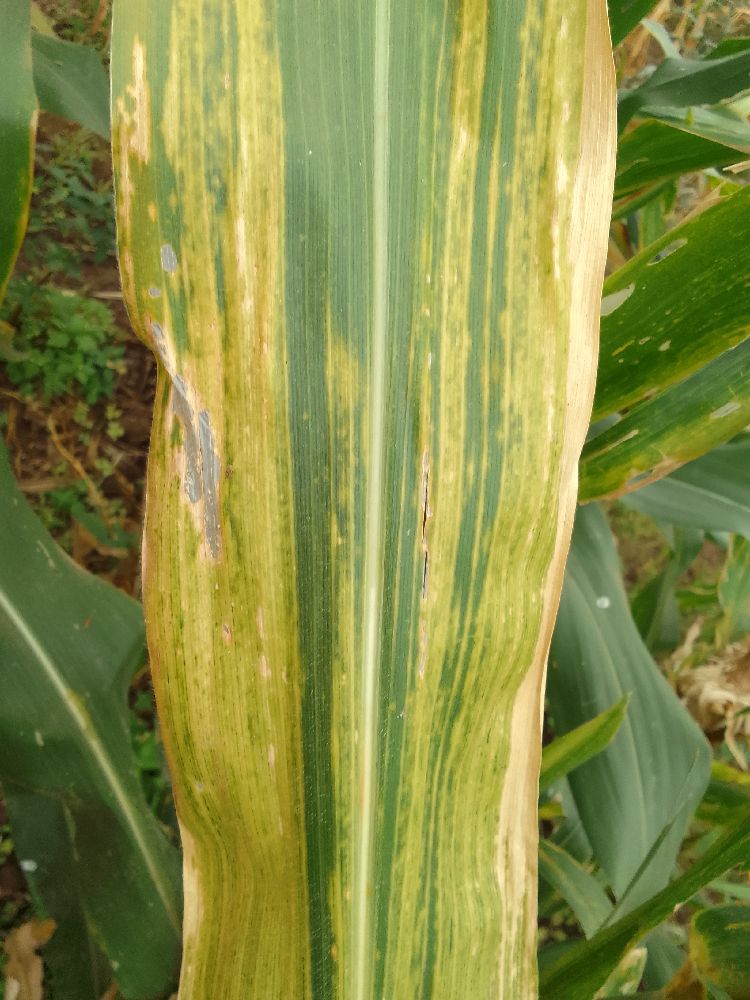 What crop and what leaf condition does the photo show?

maize, maize lethal necrosis
